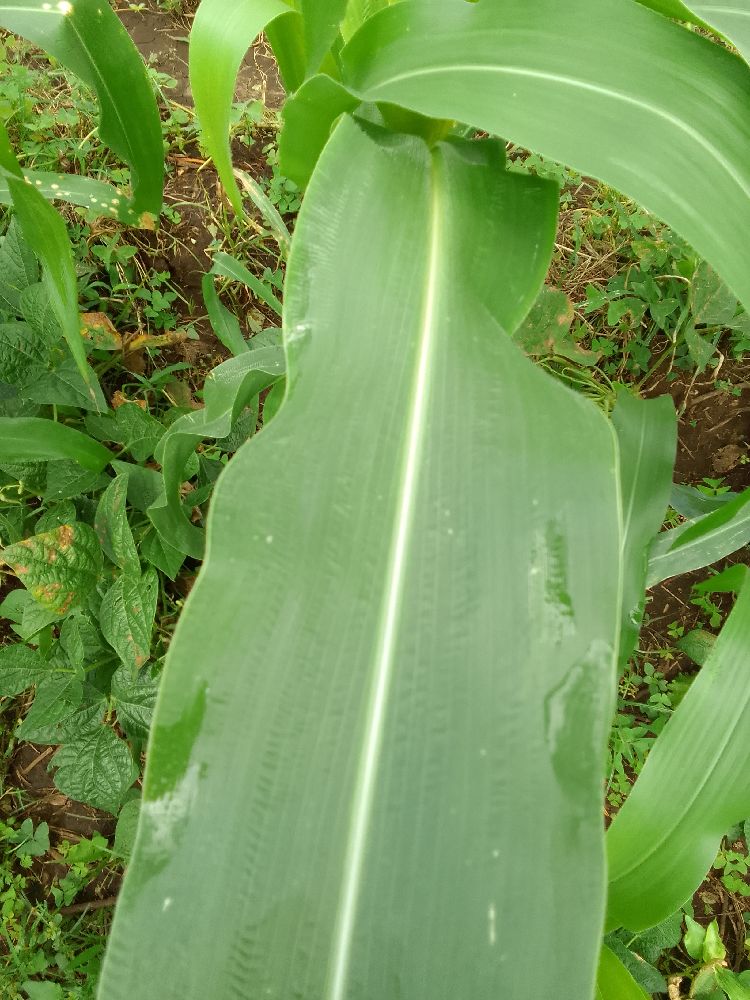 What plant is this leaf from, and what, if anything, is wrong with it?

maize, healthy
